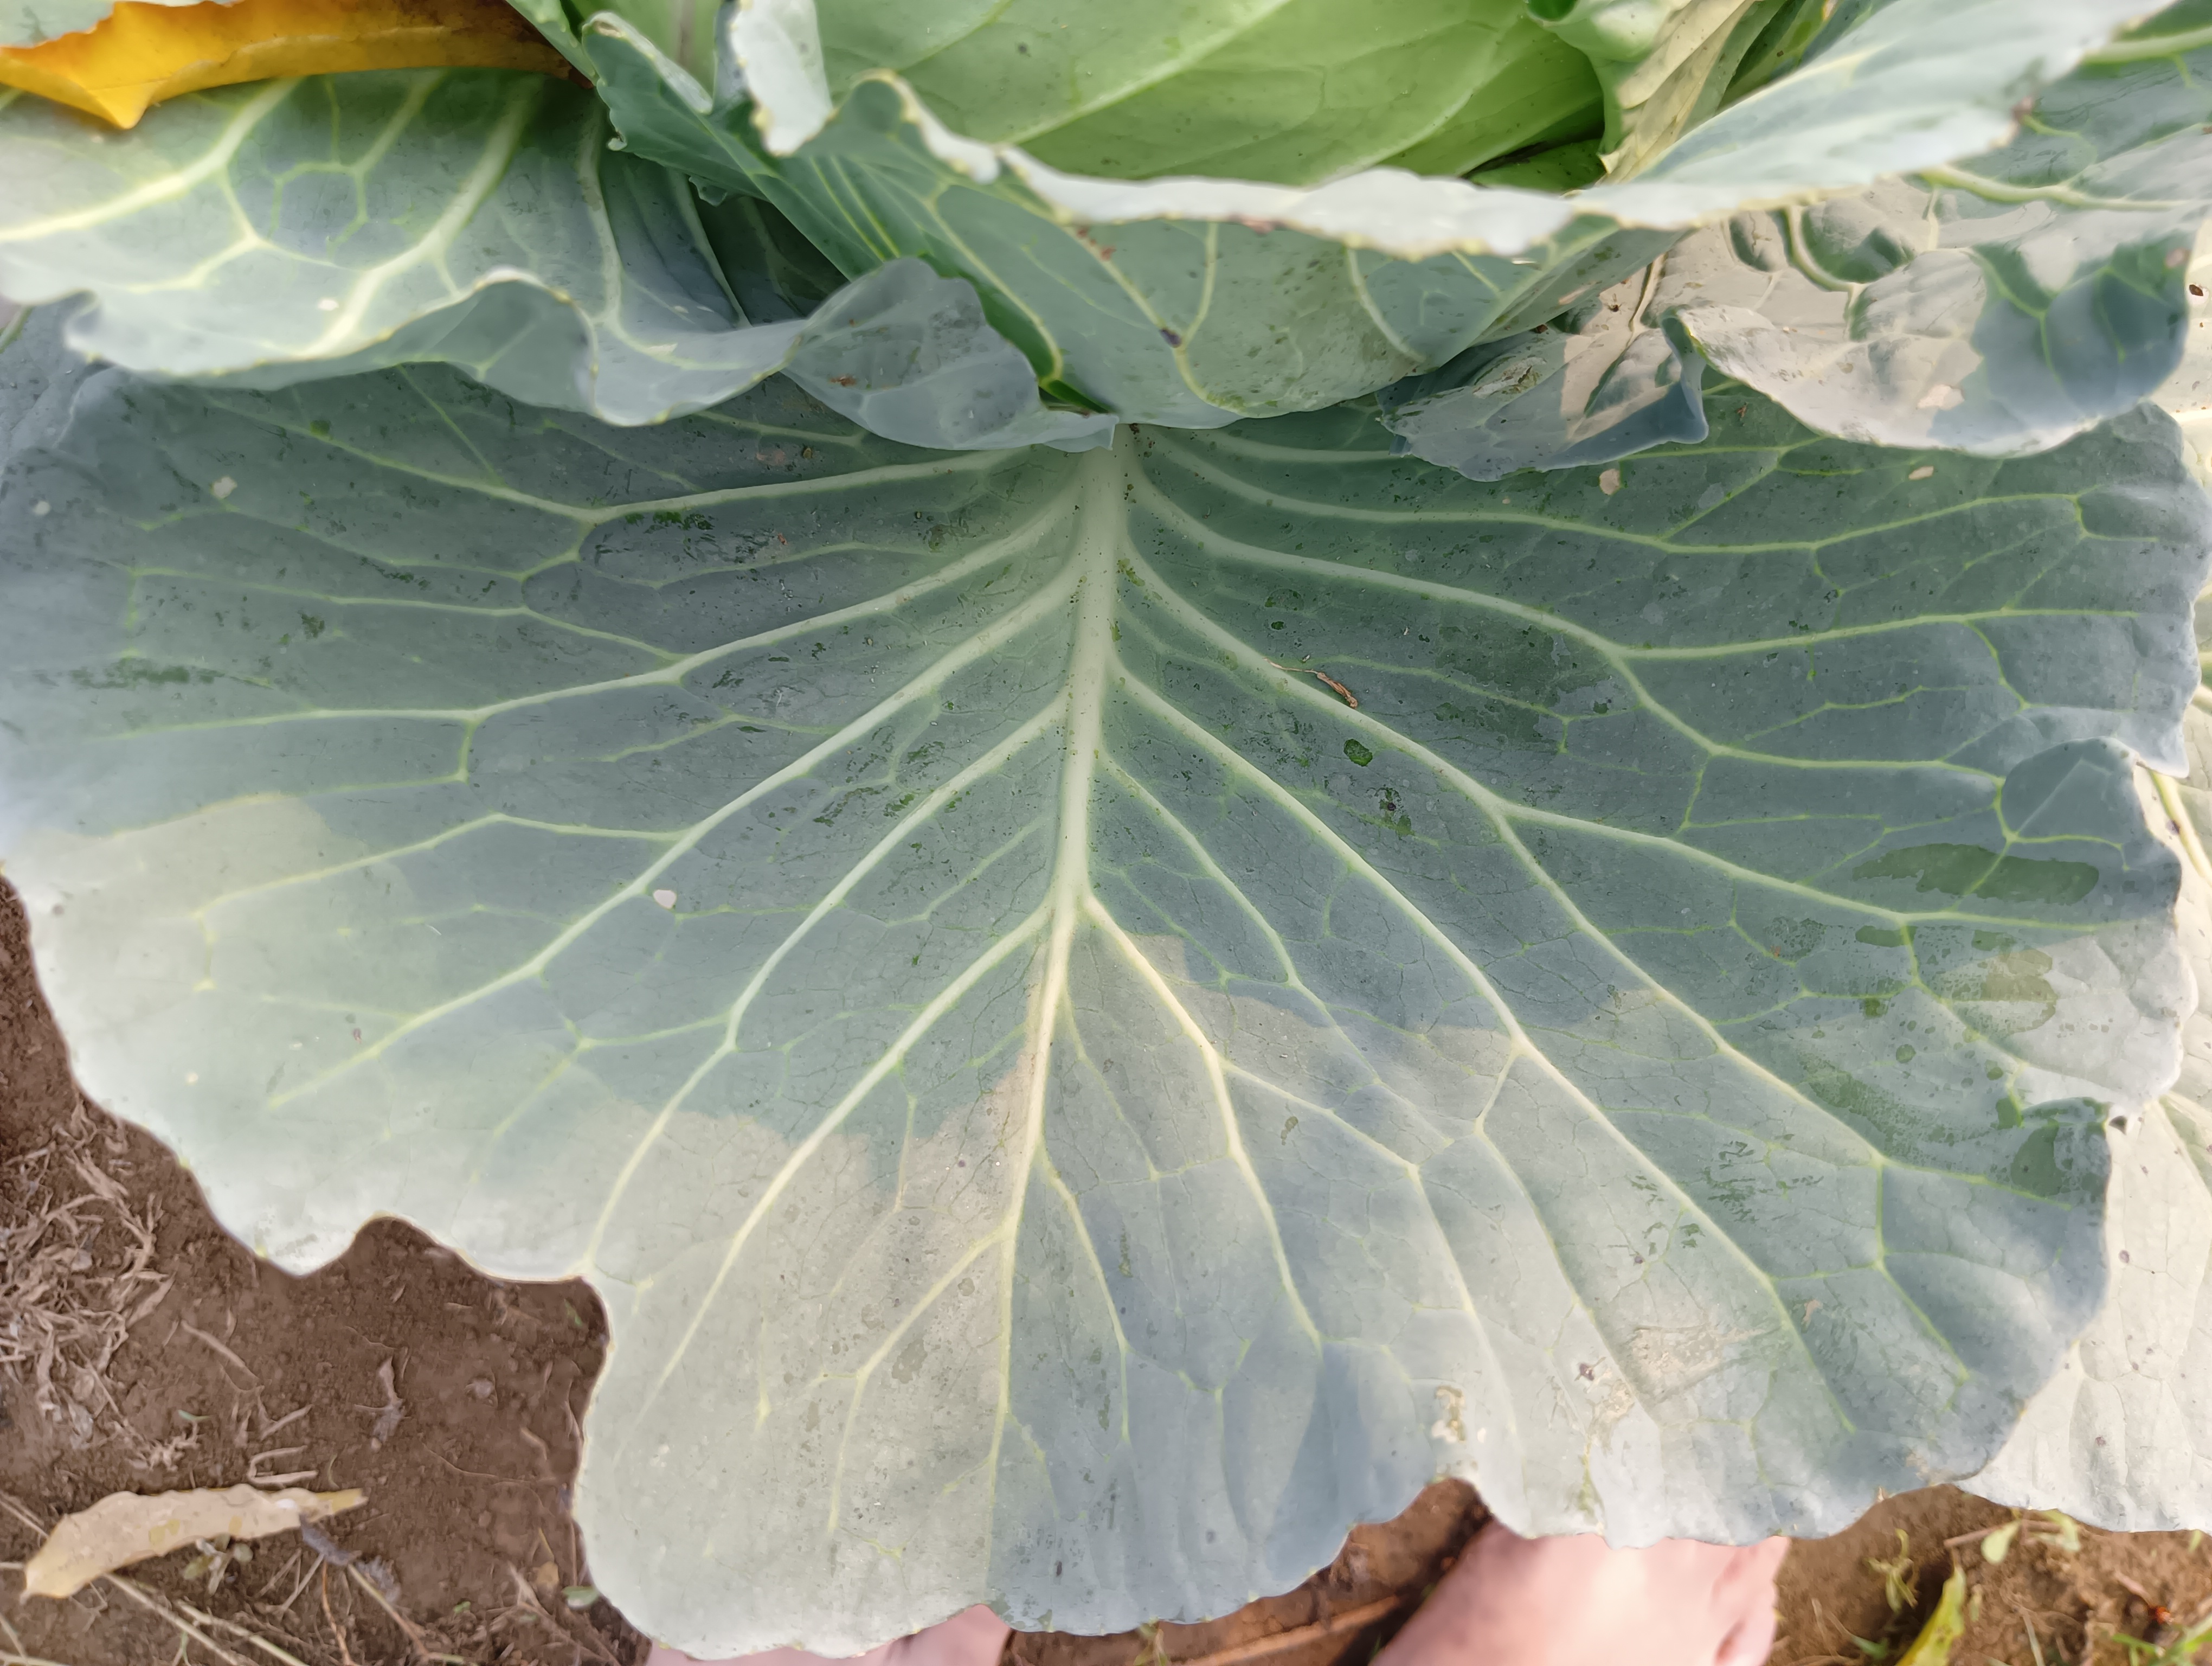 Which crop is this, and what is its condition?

cabbage, healthy
